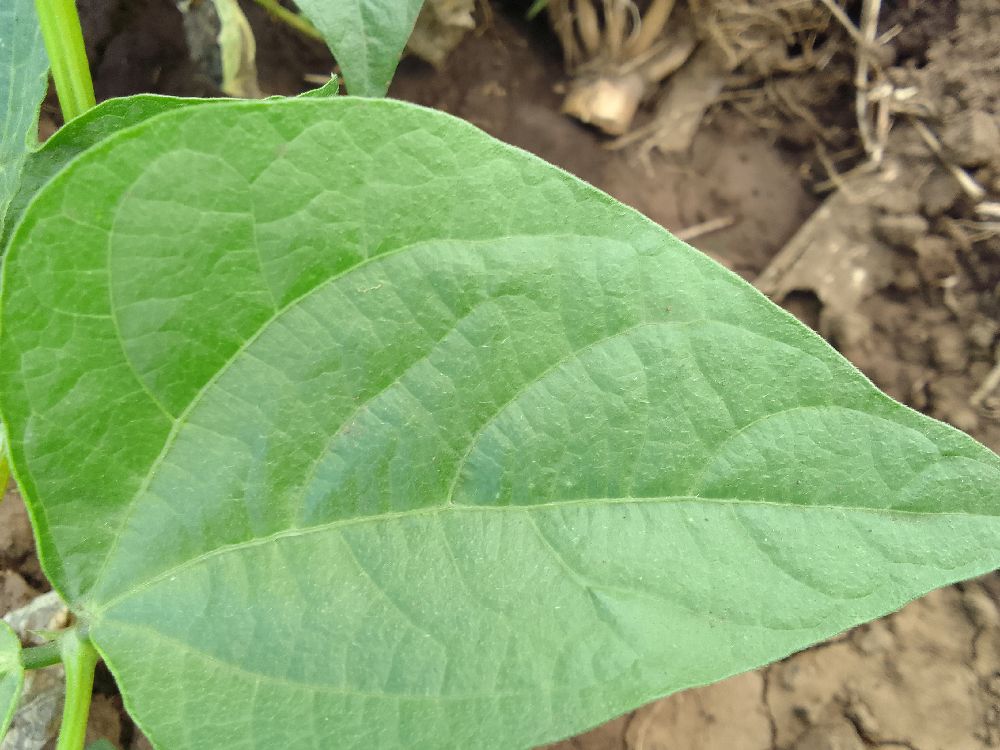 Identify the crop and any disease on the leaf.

common bean, healthy
